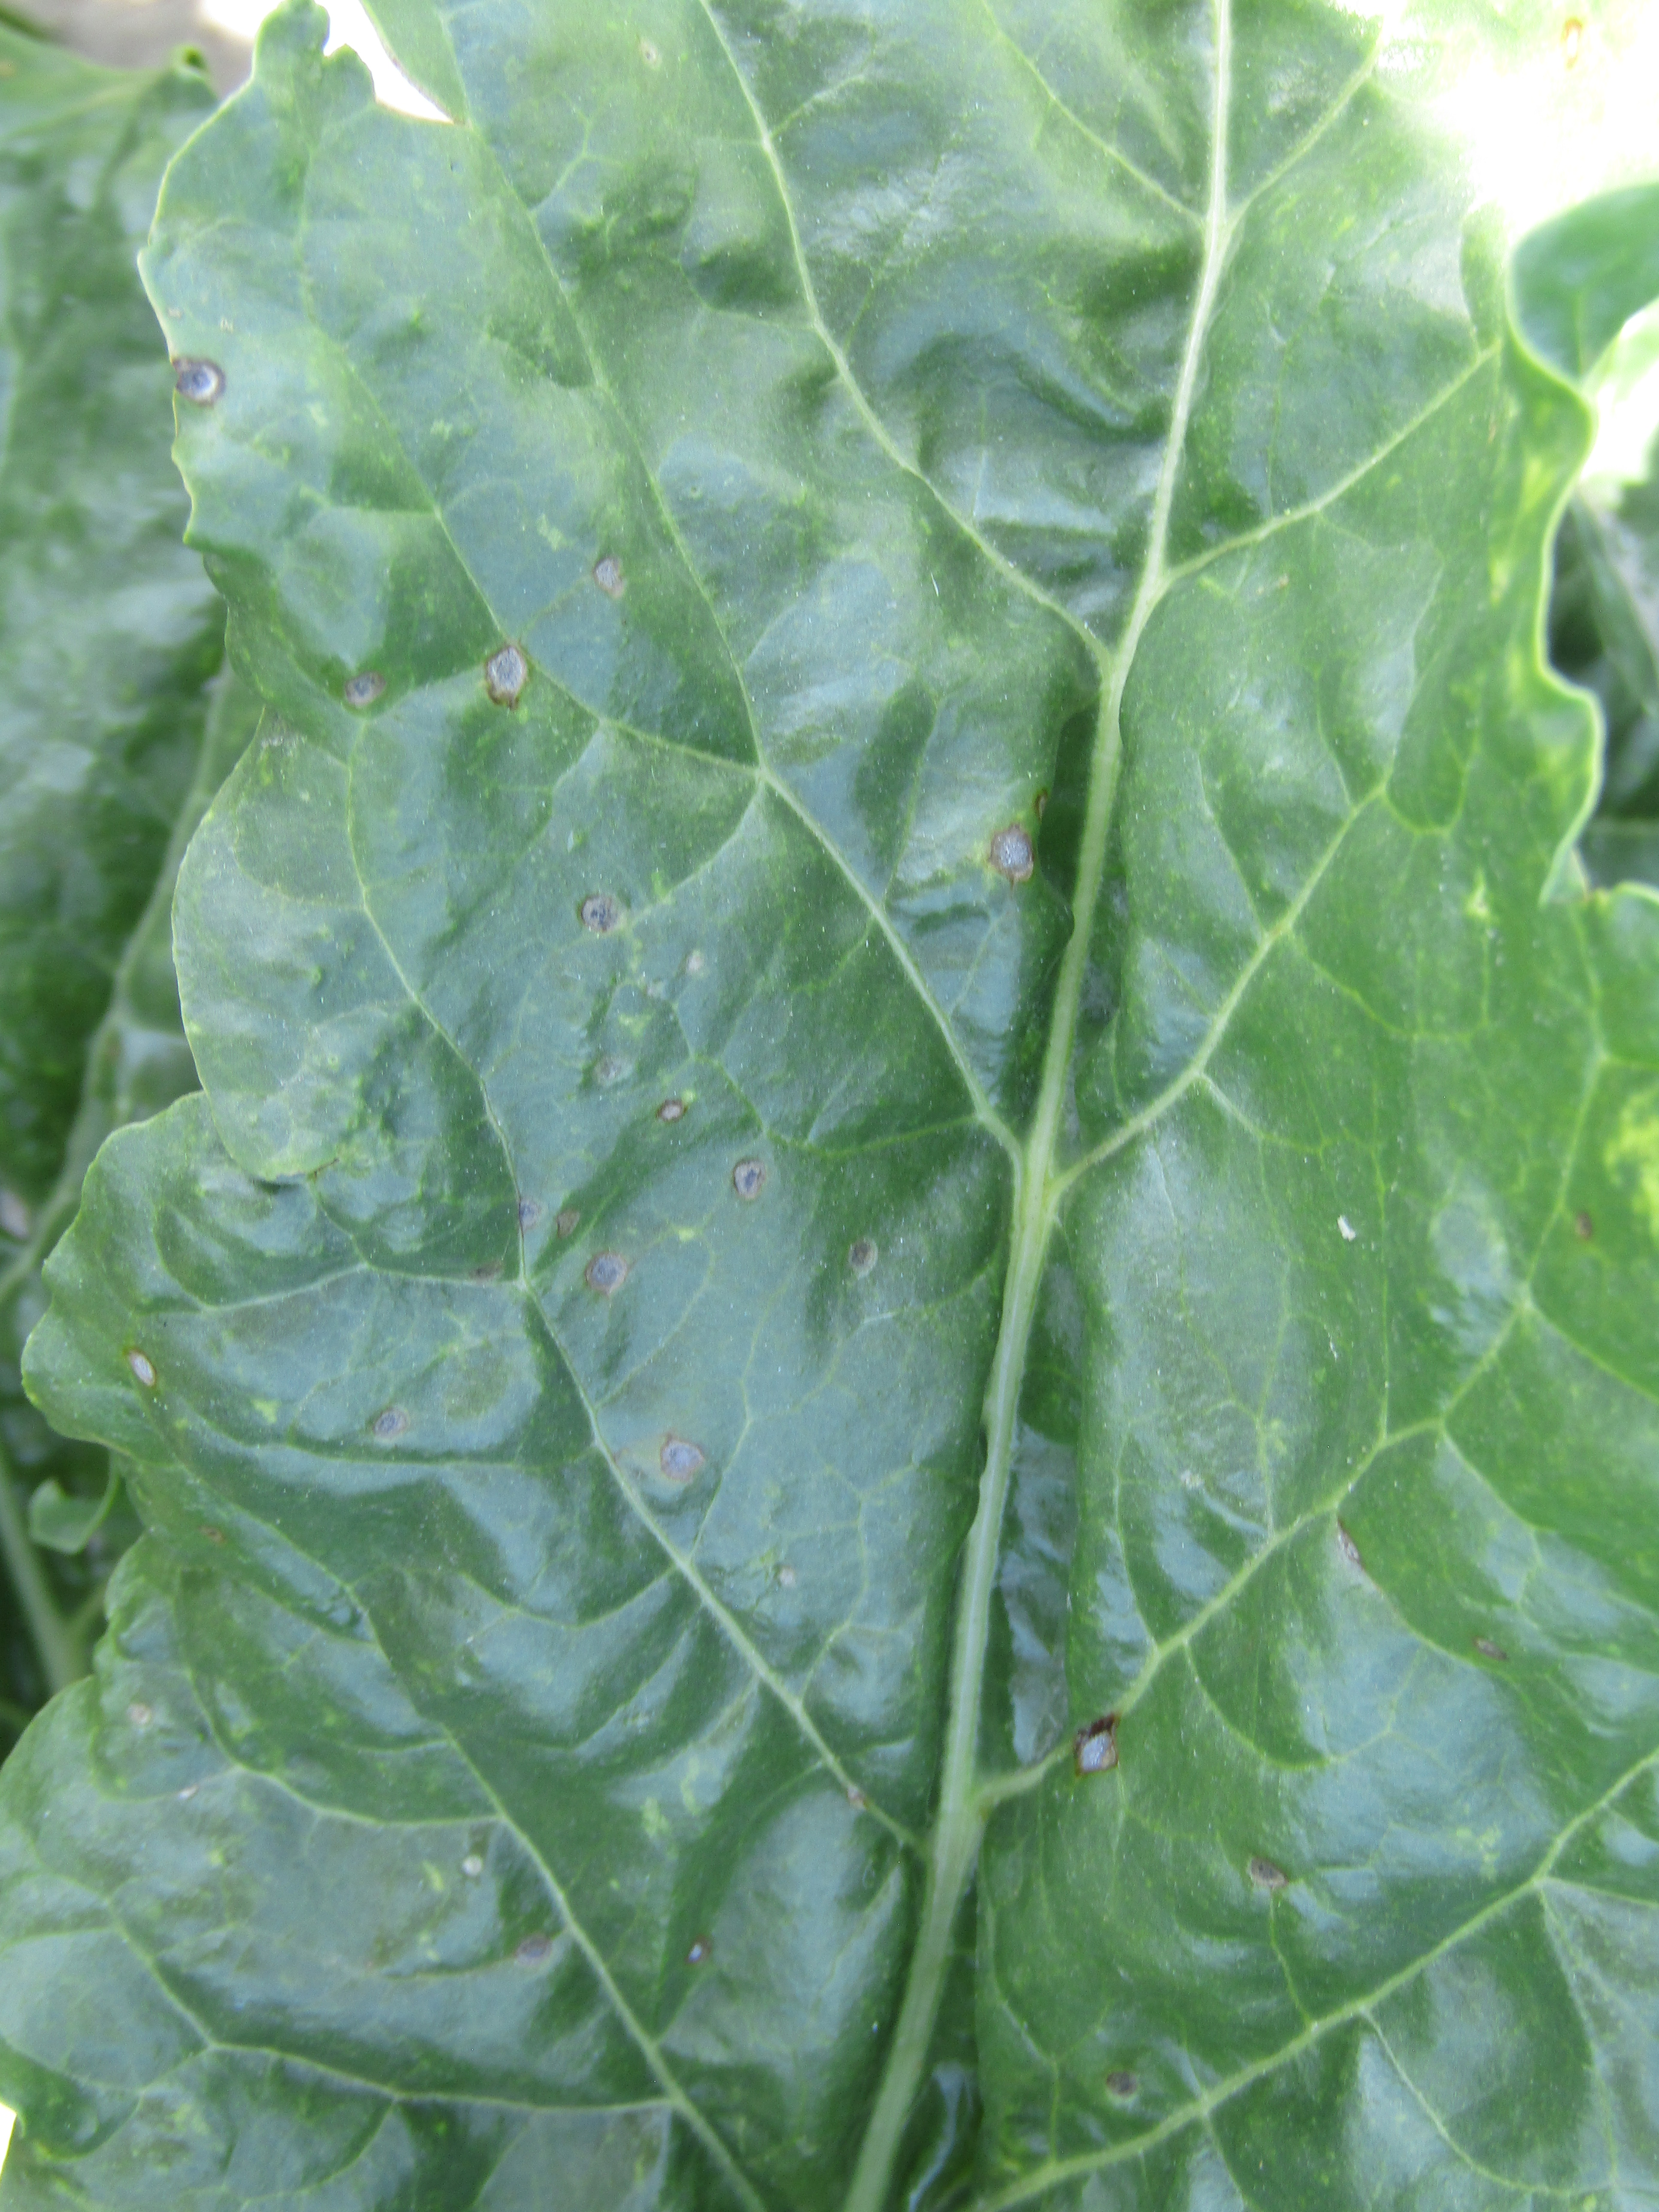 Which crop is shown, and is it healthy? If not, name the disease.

beet, cercospora
